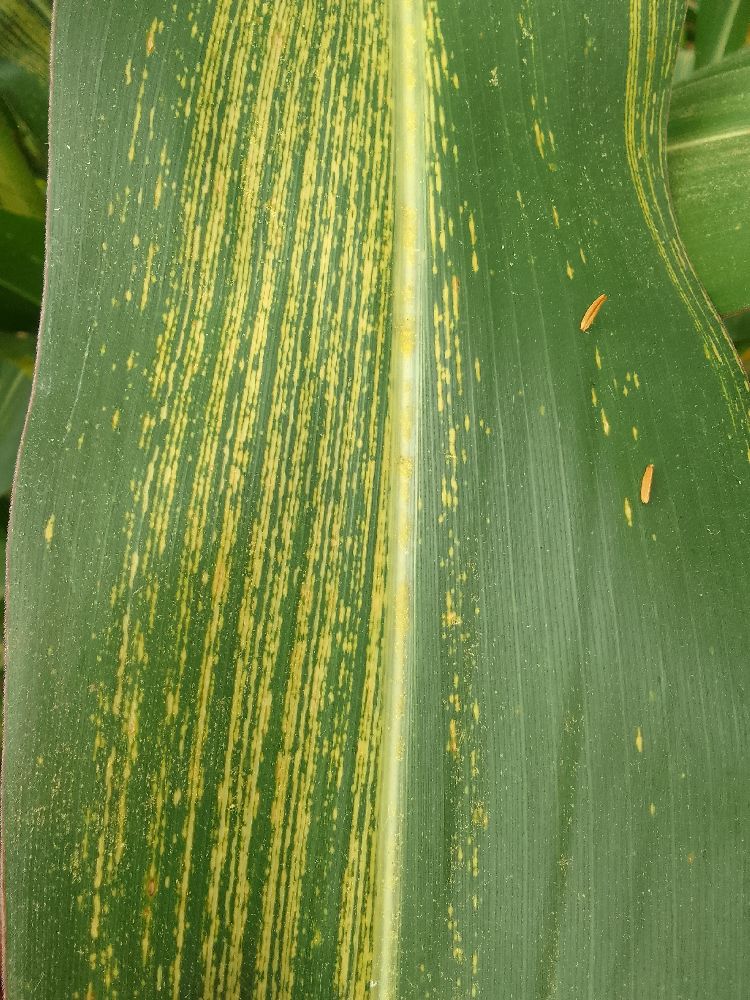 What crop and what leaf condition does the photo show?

maize, maize streak virus
